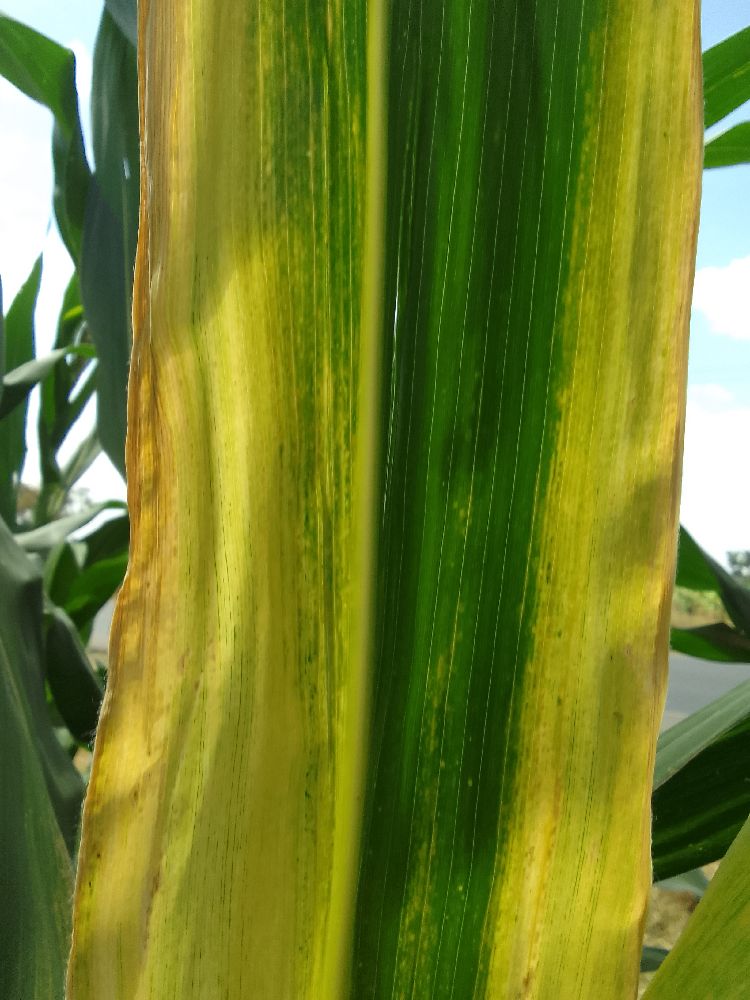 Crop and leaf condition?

maize, maize lethal necrosis
